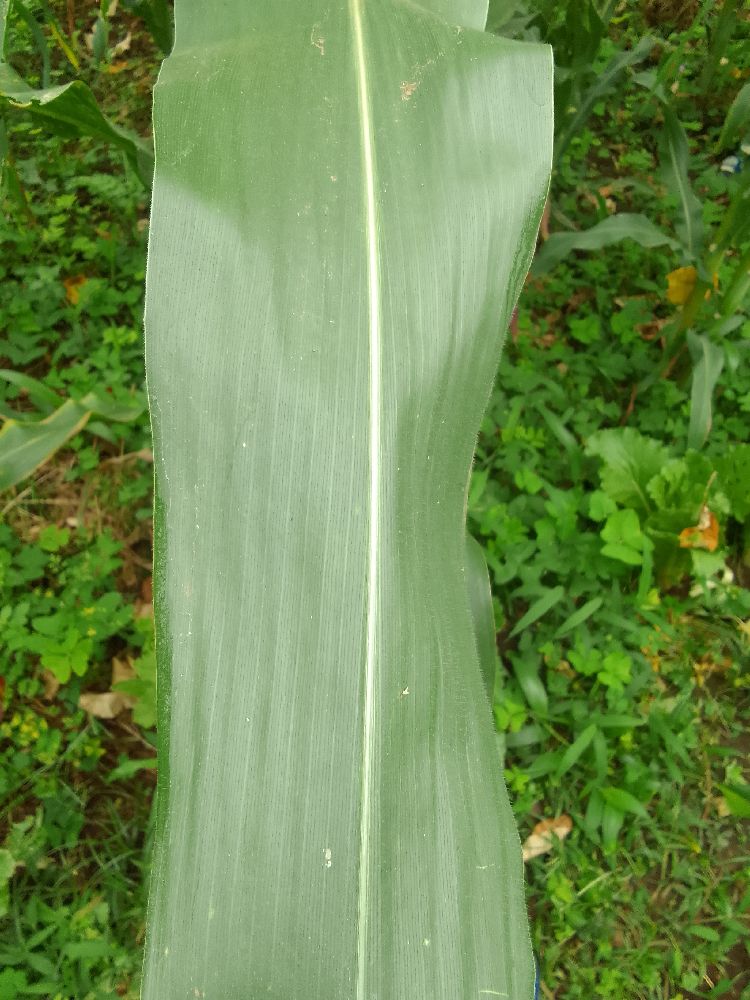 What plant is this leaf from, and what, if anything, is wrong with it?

maize, healthy
